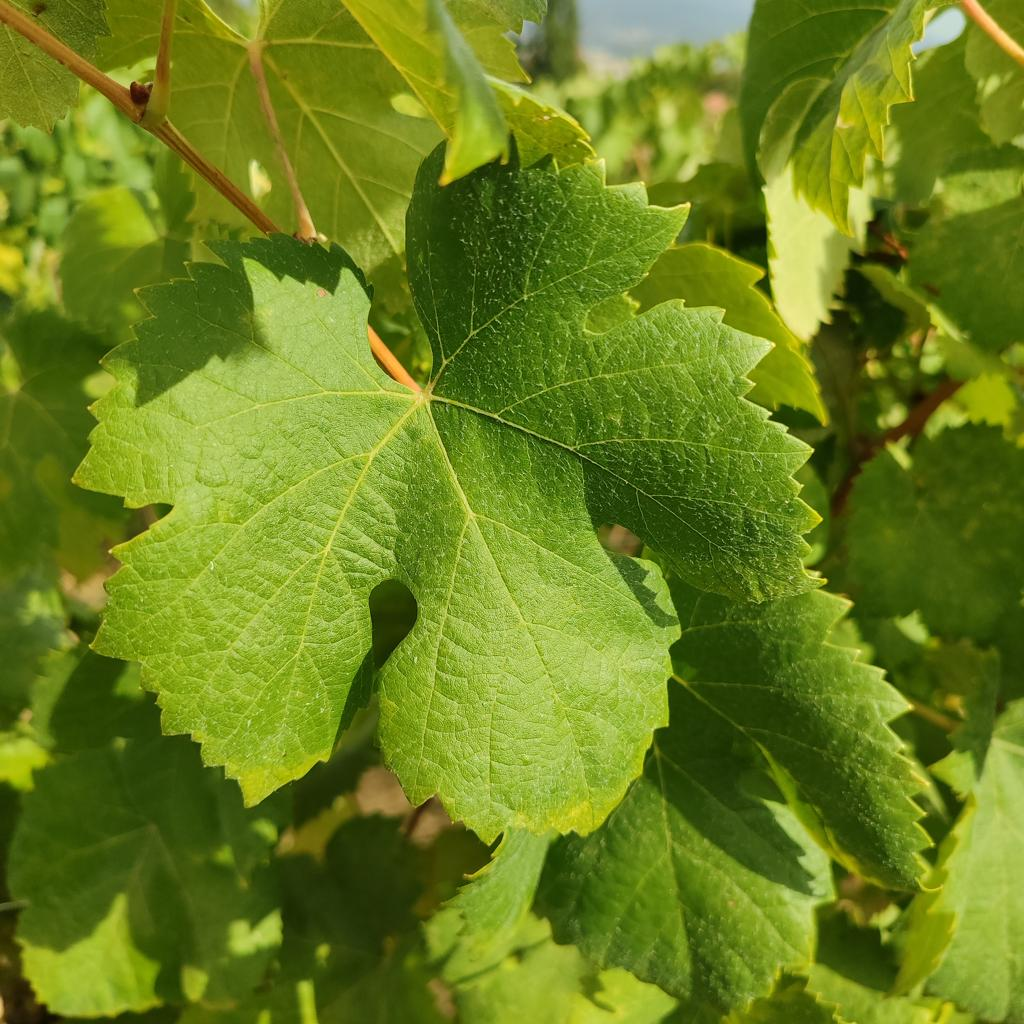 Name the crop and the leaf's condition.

grapevine, healthy
